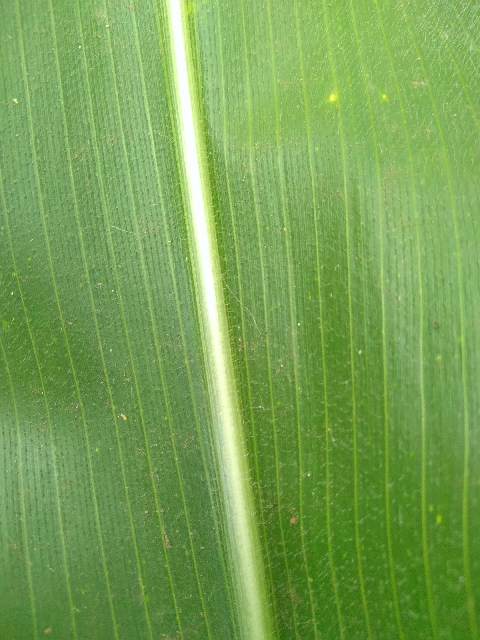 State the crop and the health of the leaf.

maize, healthy
